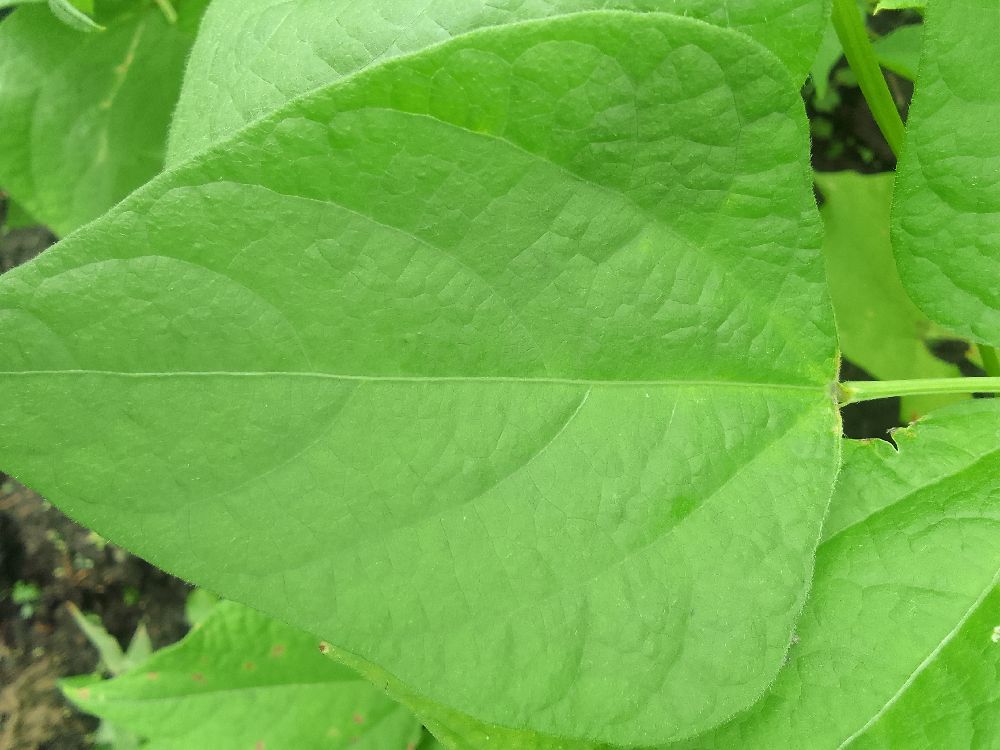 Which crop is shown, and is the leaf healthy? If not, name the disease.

common bean, healthy
